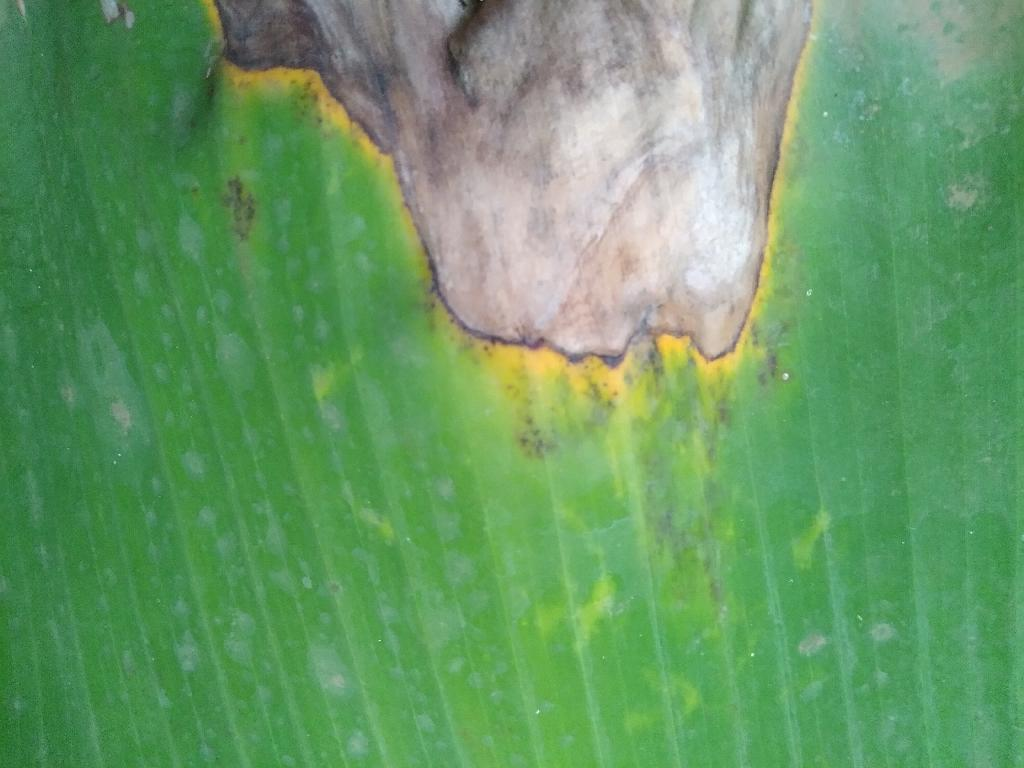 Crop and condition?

banana, black sigatoka
